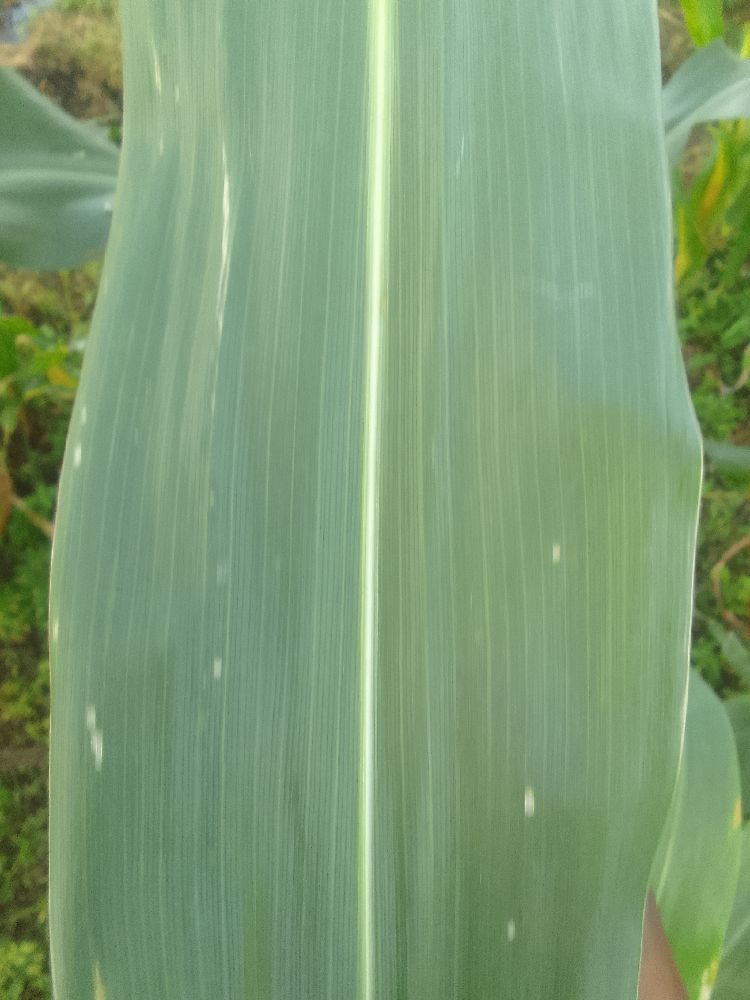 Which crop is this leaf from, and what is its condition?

maize, healthy
